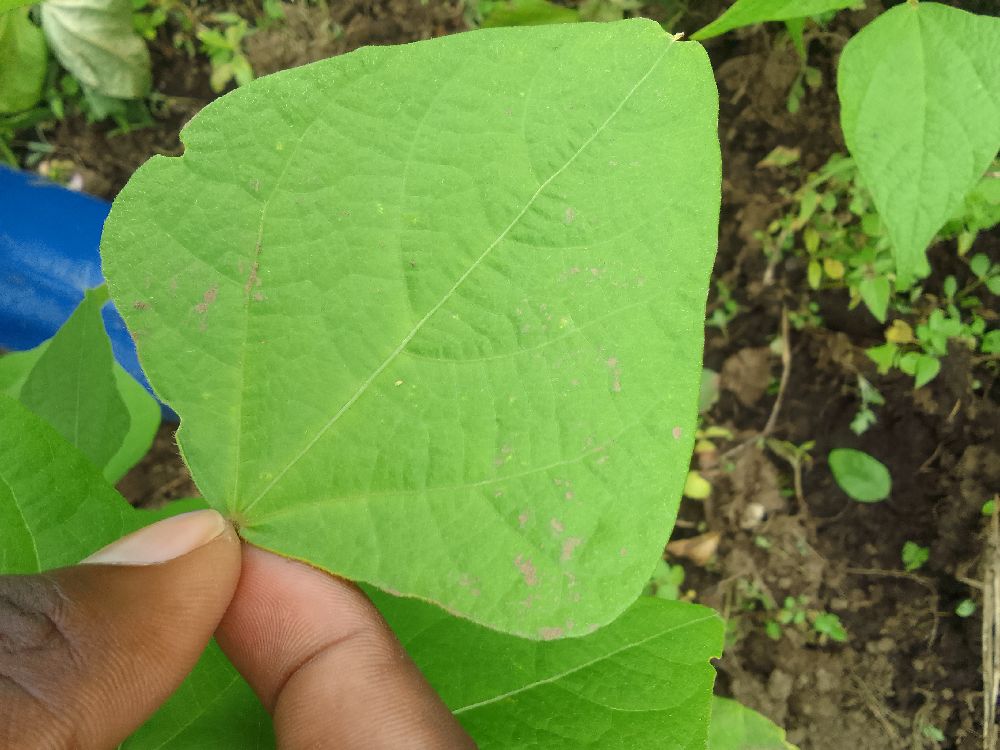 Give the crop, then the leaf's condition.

common bean, healthy
